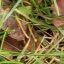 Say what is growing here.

grass
